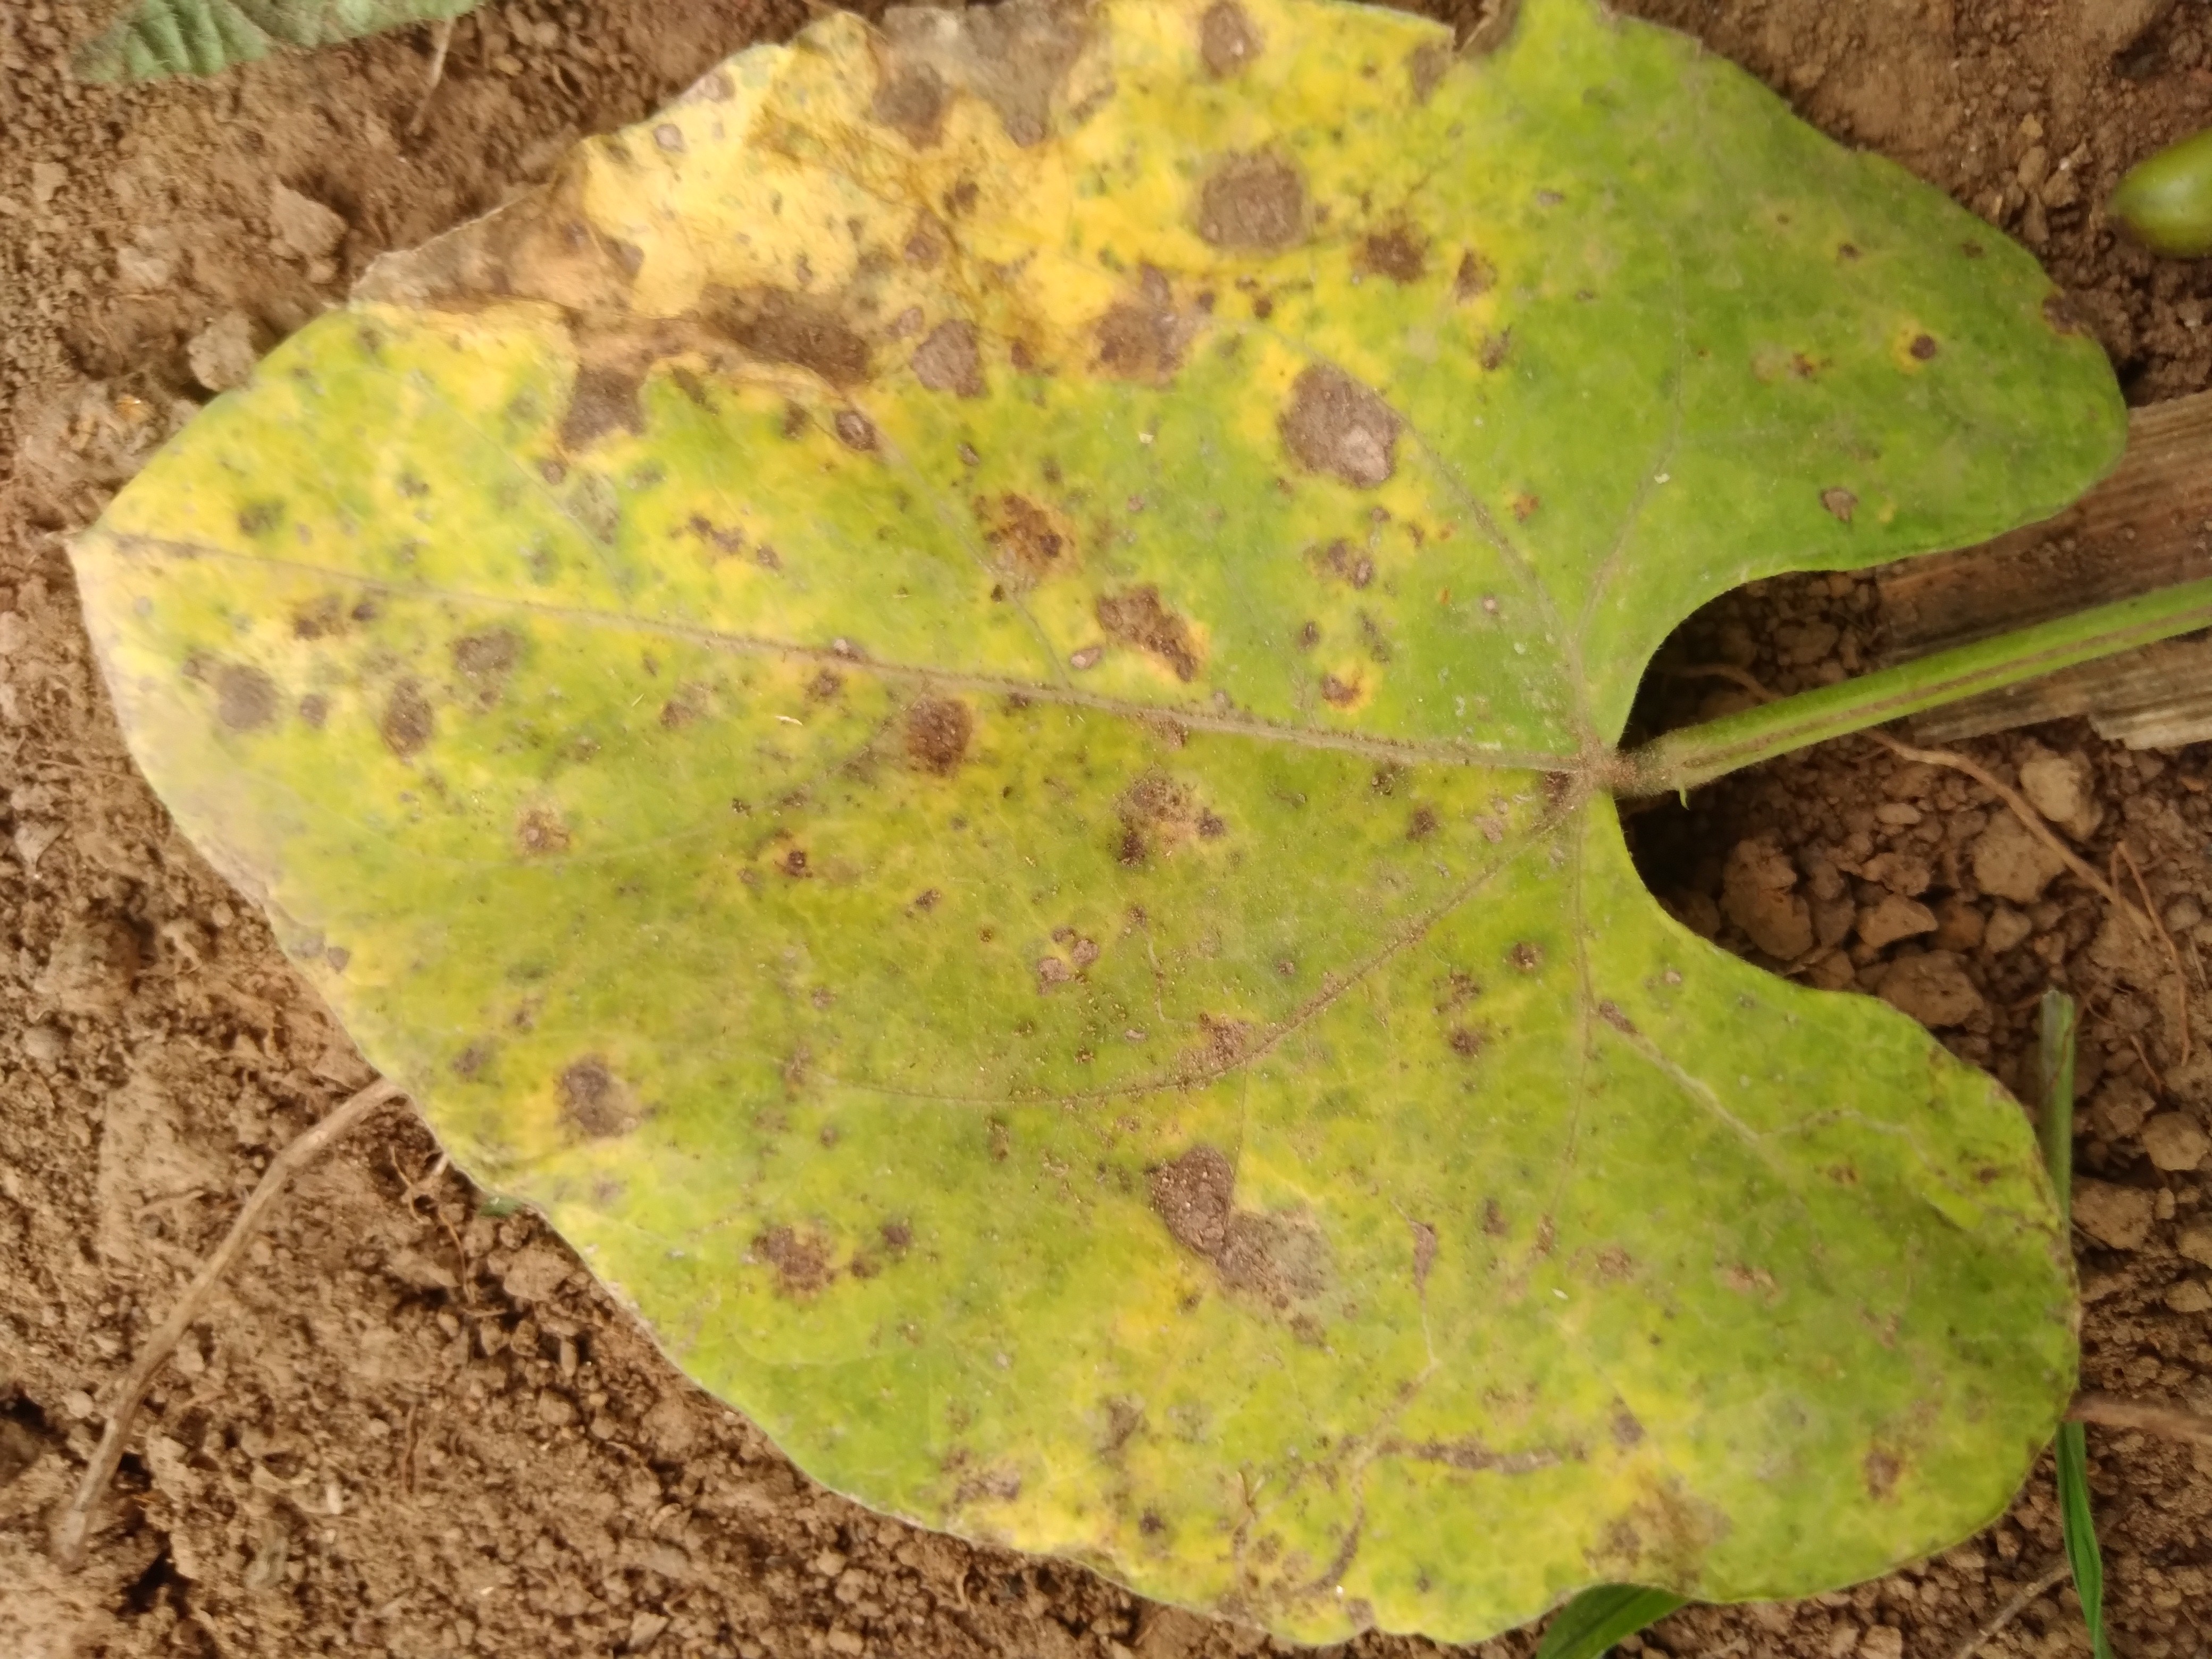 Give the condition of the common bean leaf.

rust
